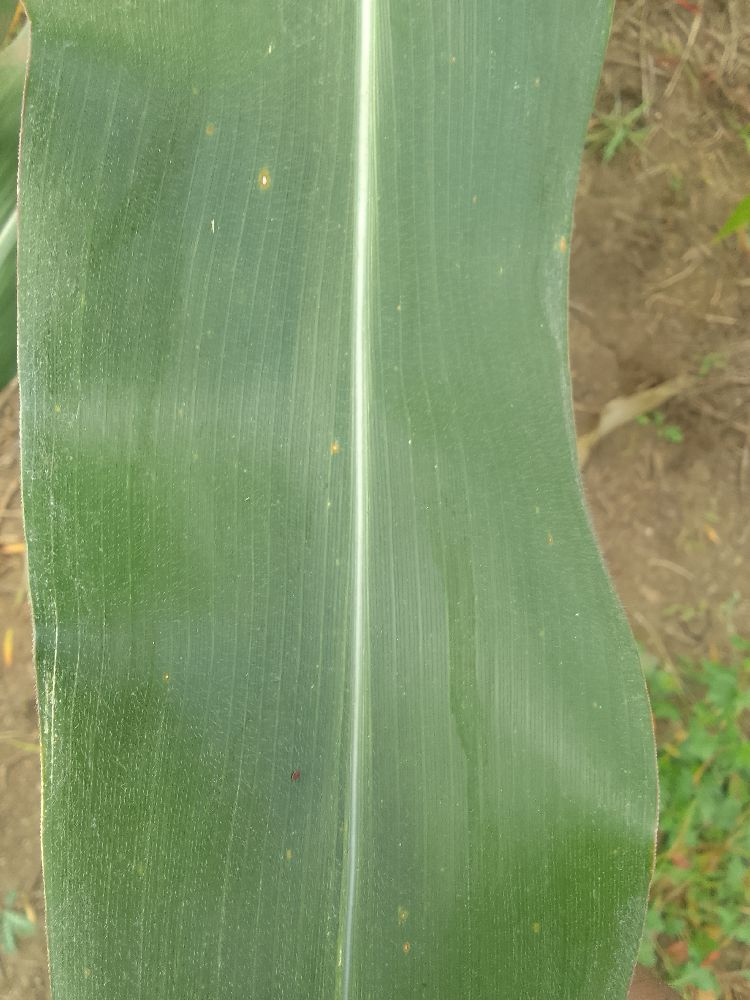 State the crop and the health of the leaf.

maize, healthy
